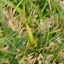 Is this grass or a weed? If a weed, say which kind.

grass
